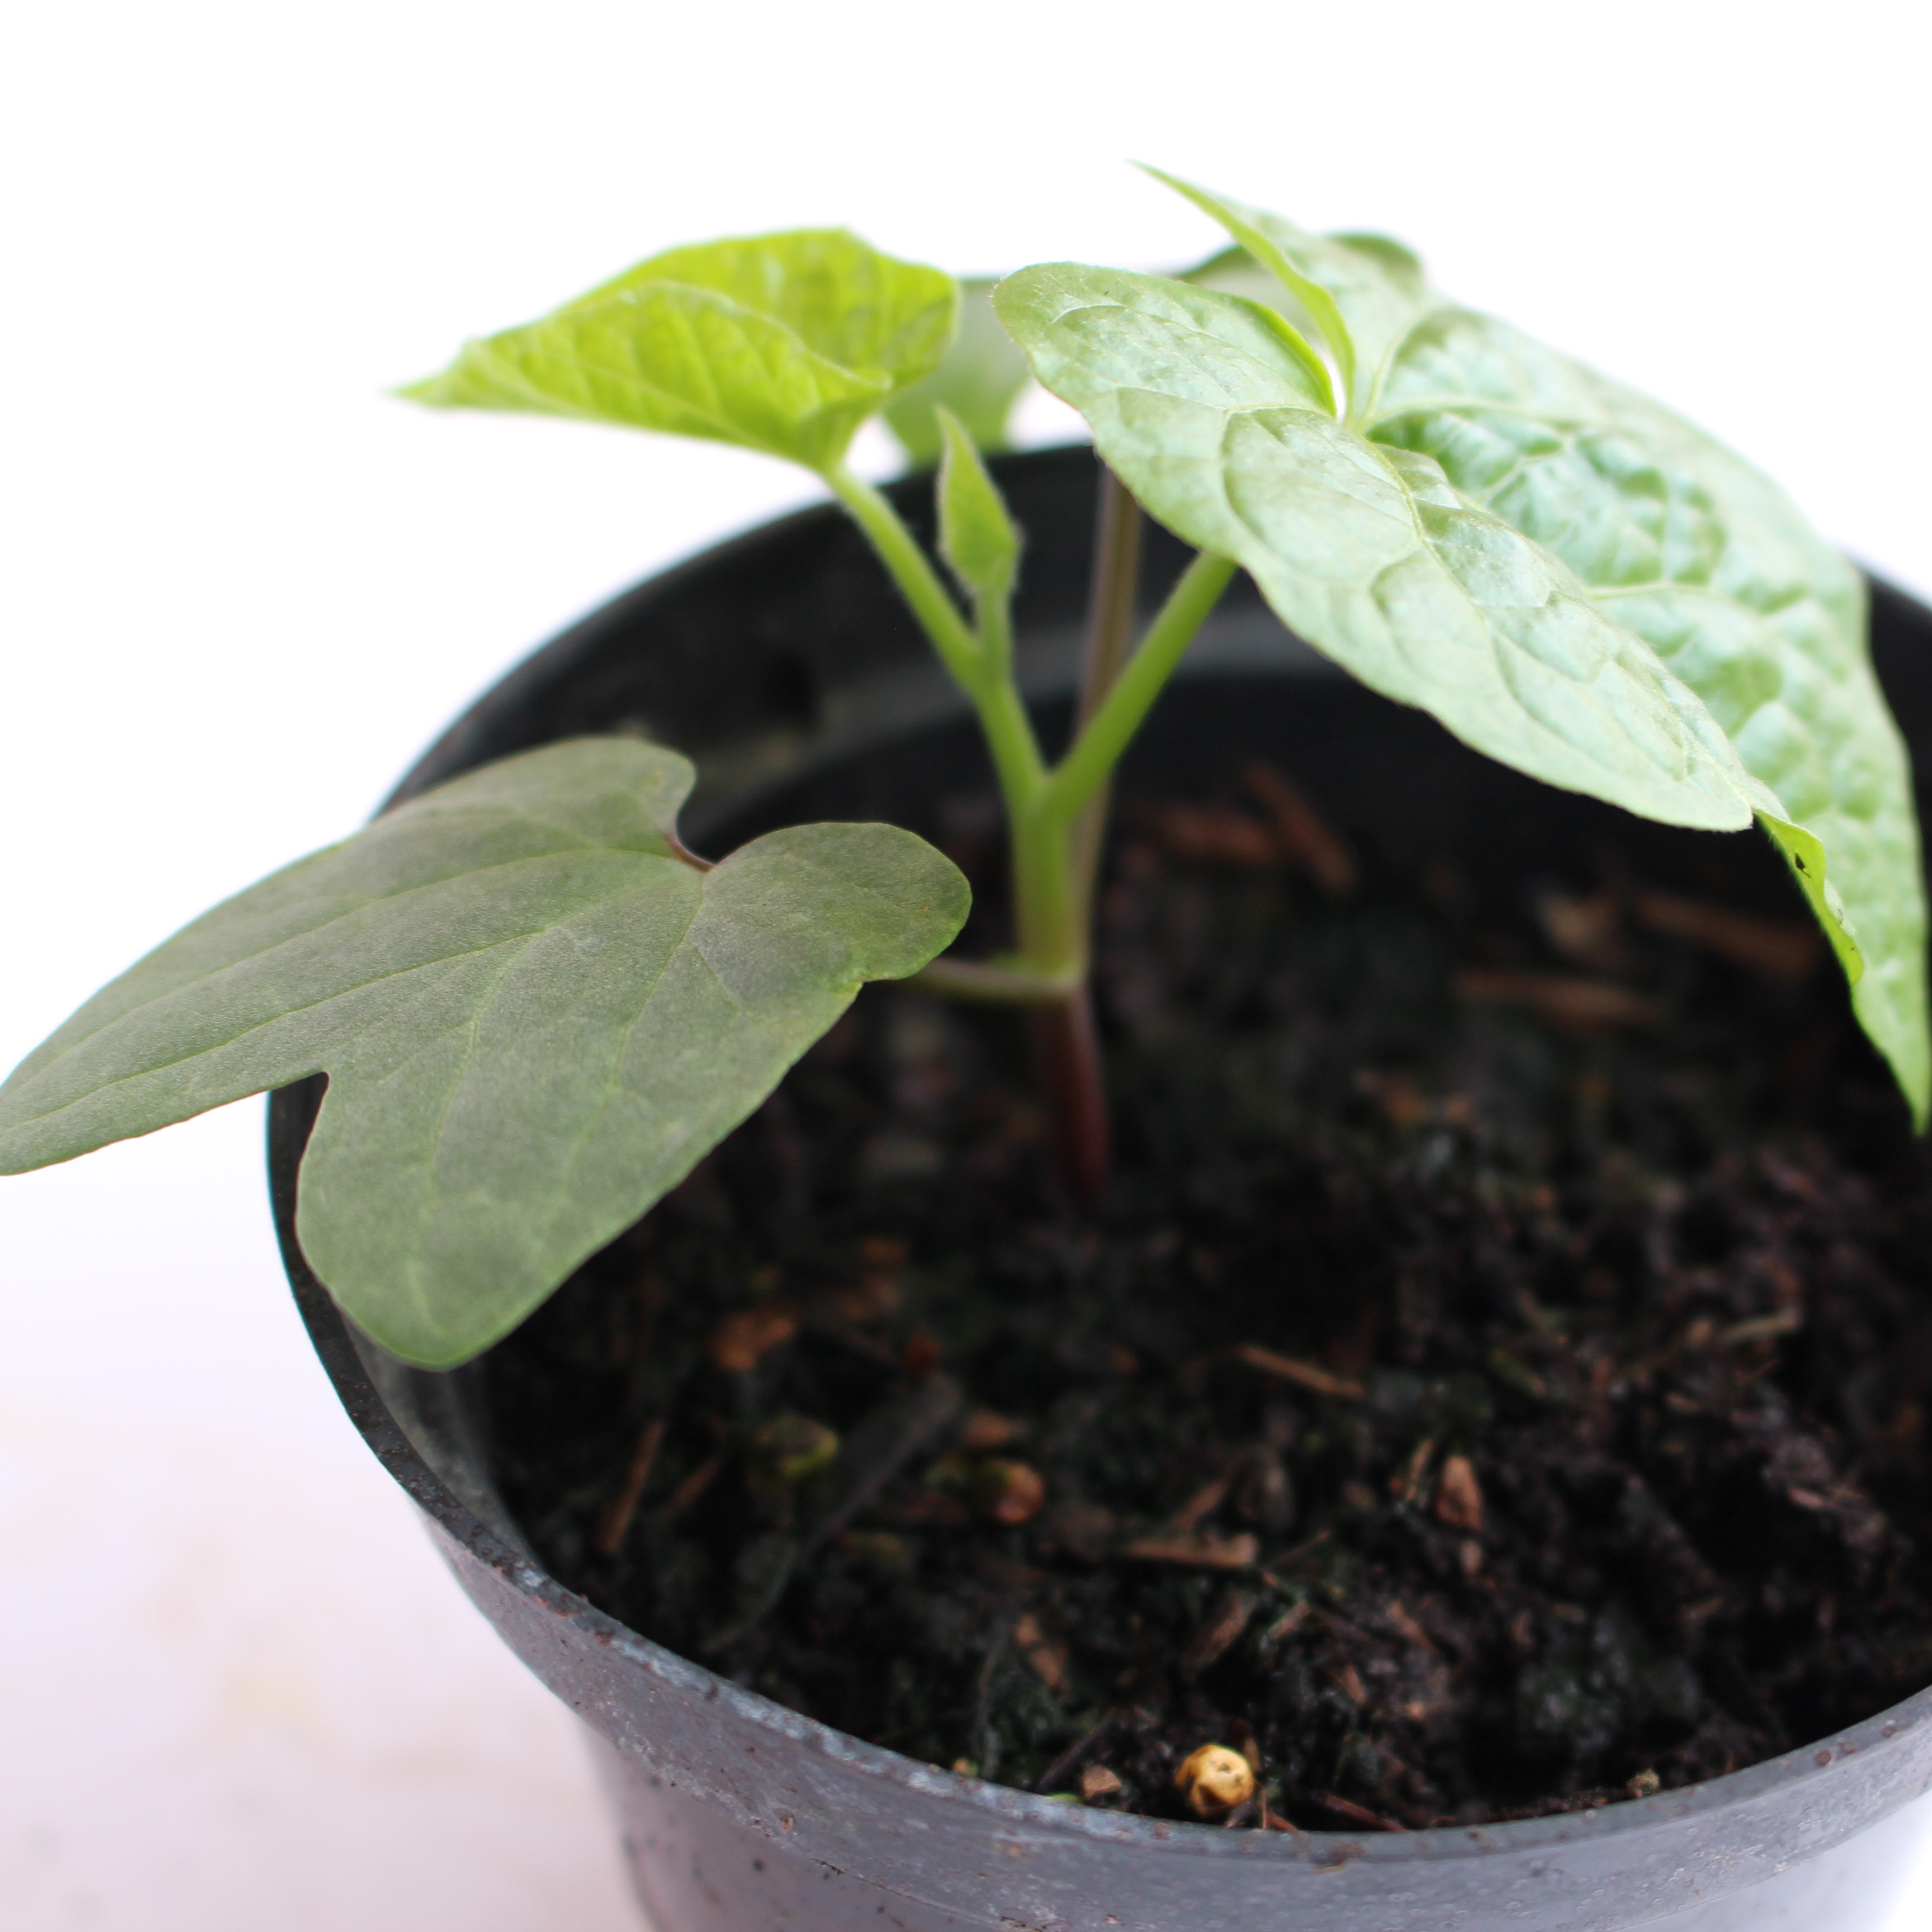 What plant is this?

Convolvulus arvensis
